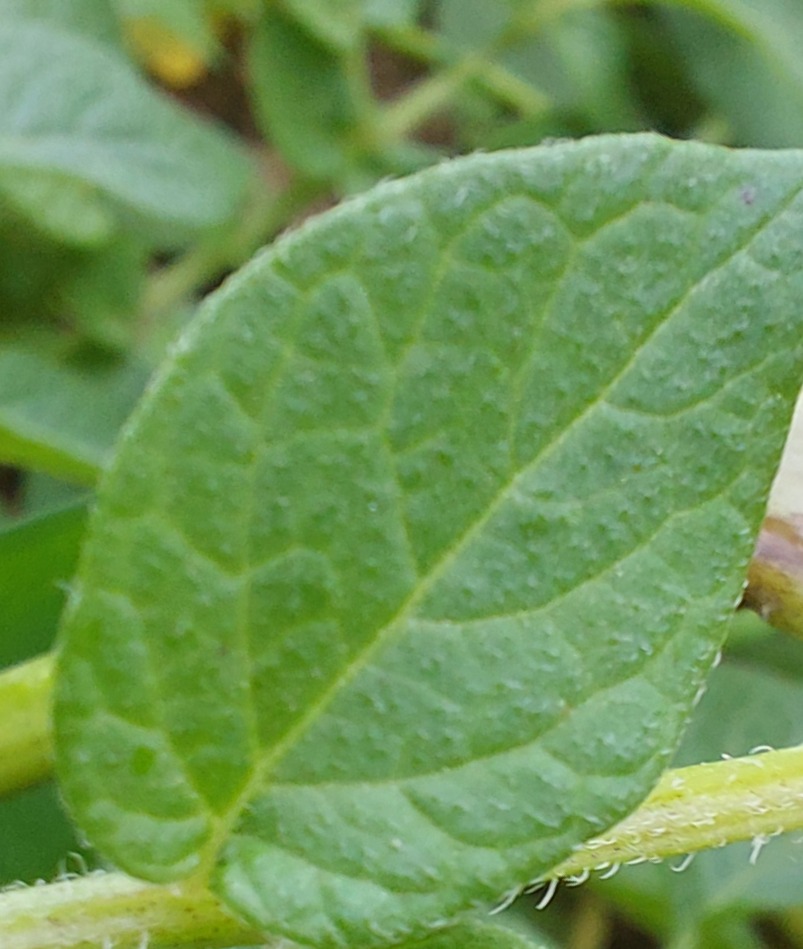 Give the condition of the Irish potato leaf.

healthy
